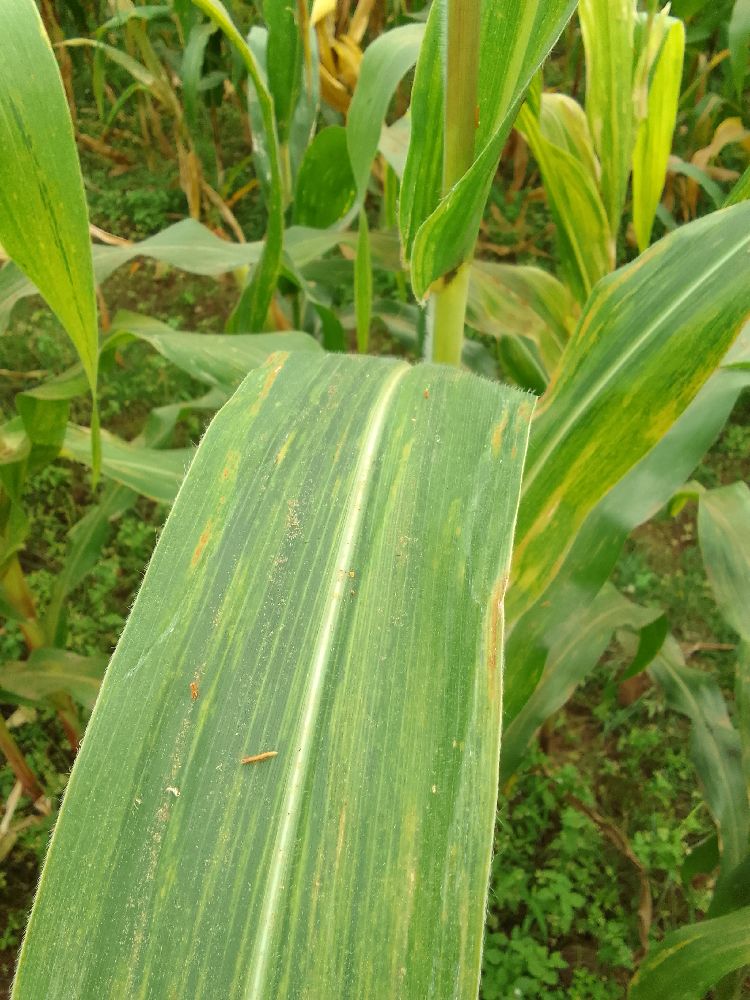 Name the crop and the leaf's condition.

maize, maize lethal necrosis
